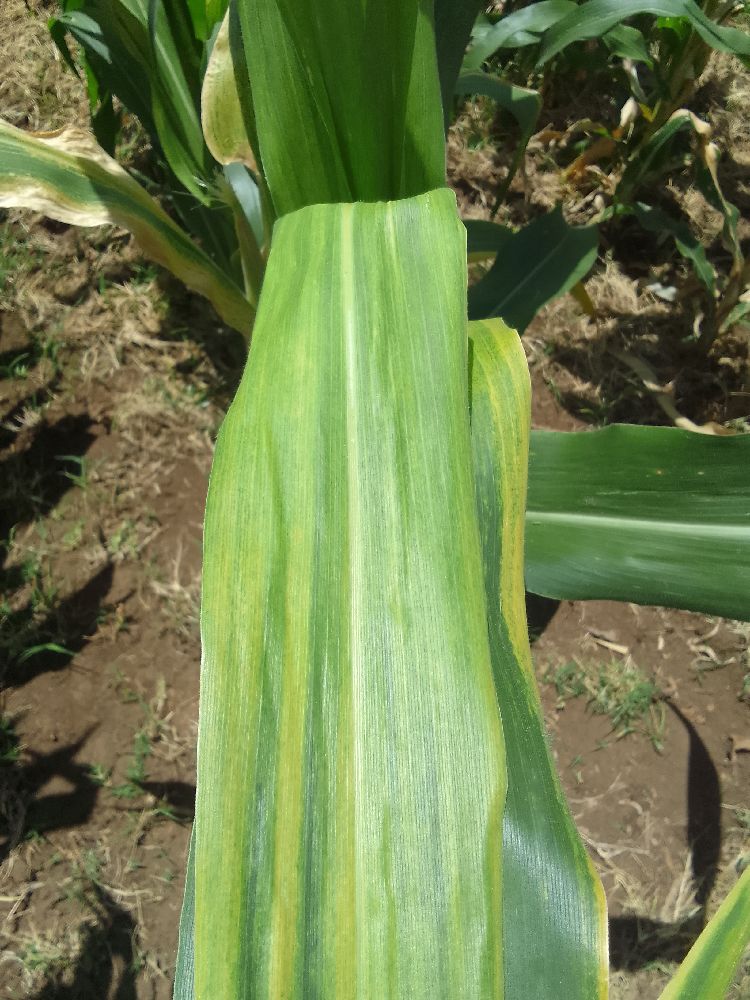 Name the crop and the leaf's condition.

maize, maize lethal necrosis
